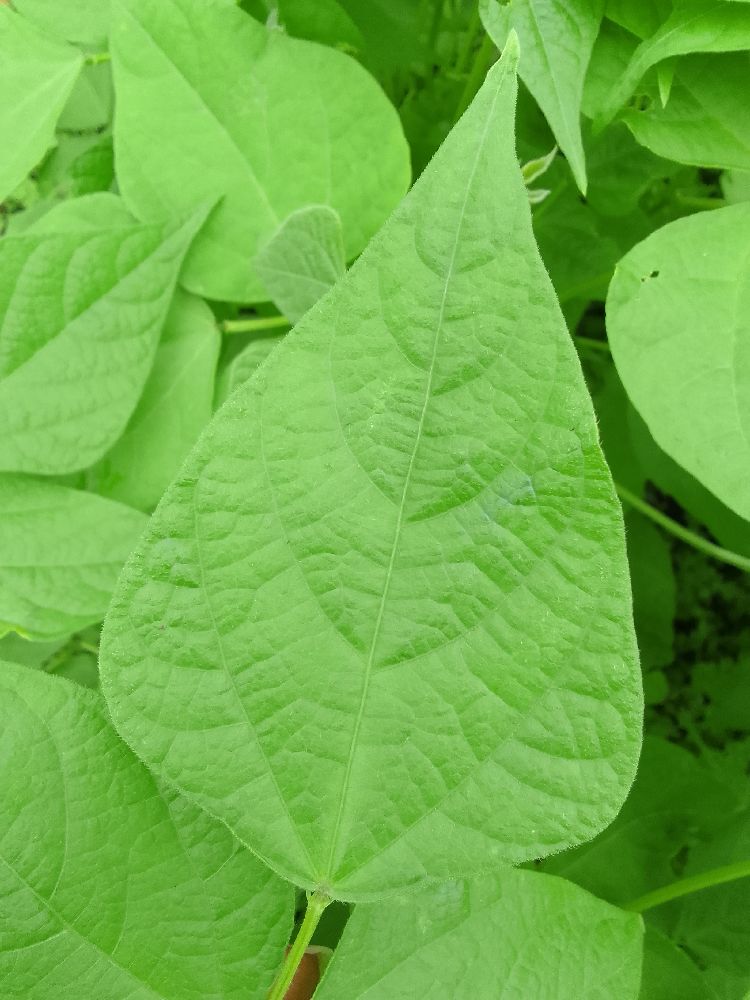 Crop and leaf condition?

common bean, healthy
